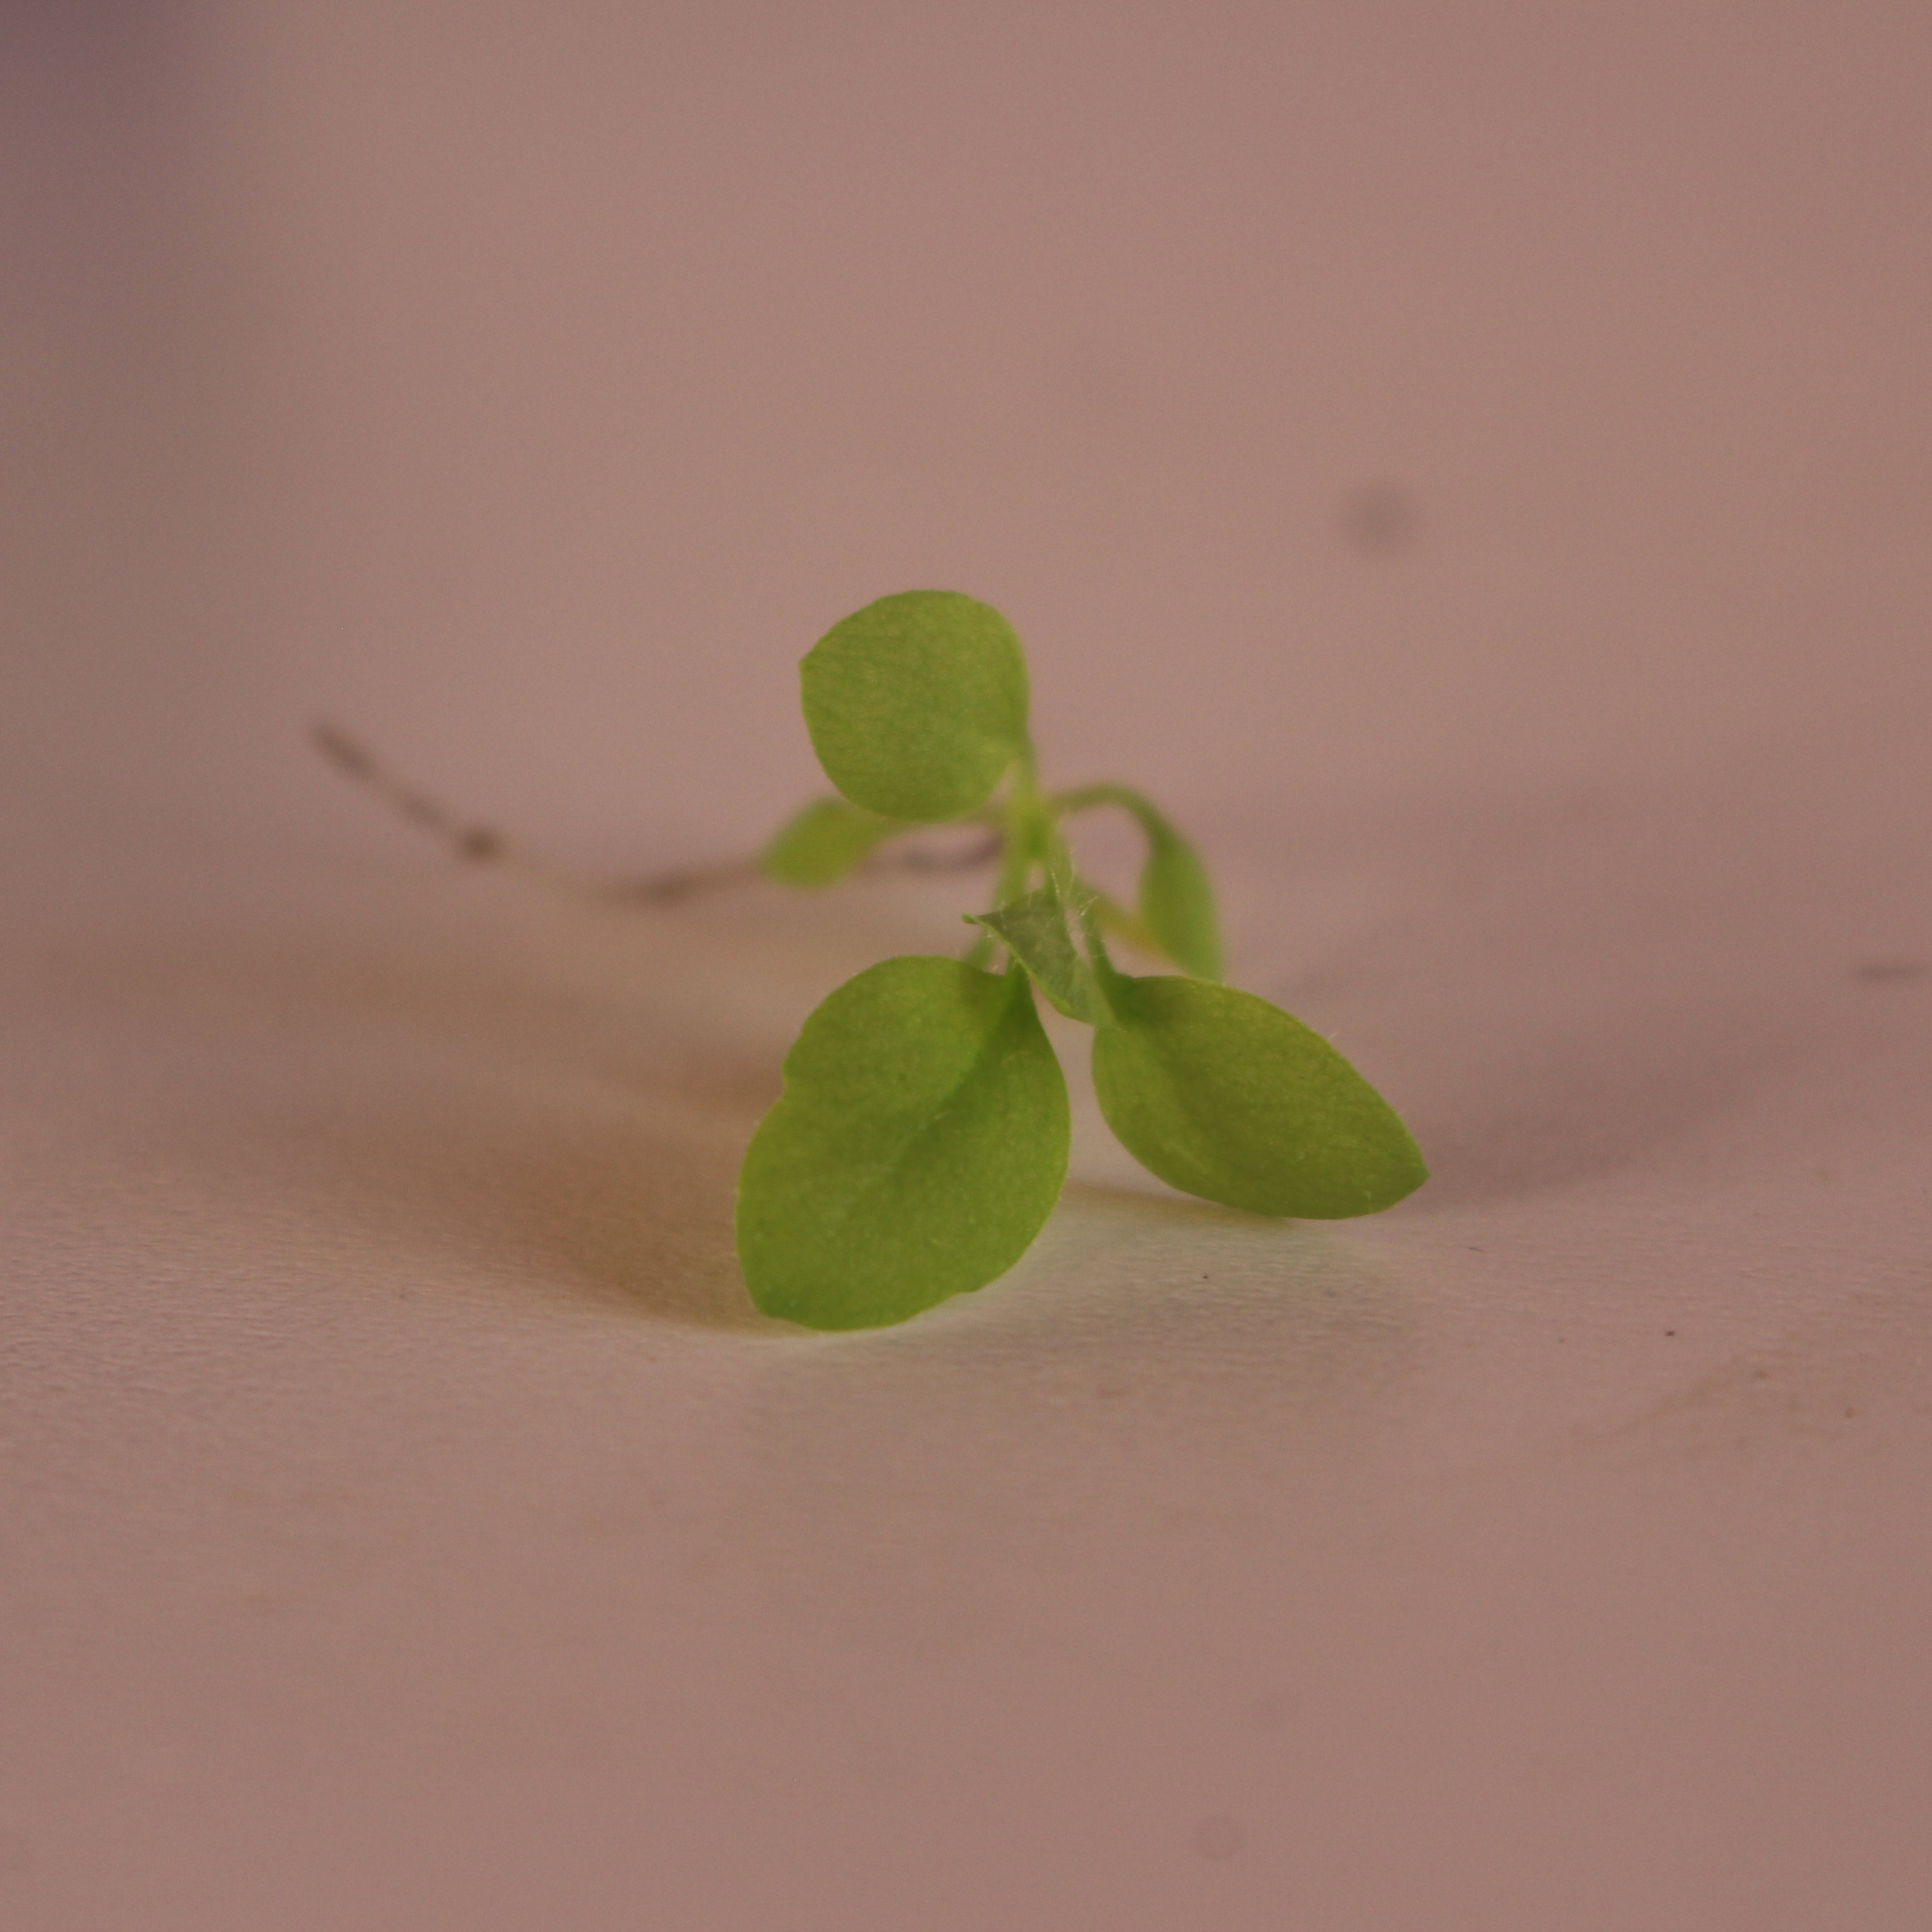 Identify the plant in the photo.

Papaver rhoeas
